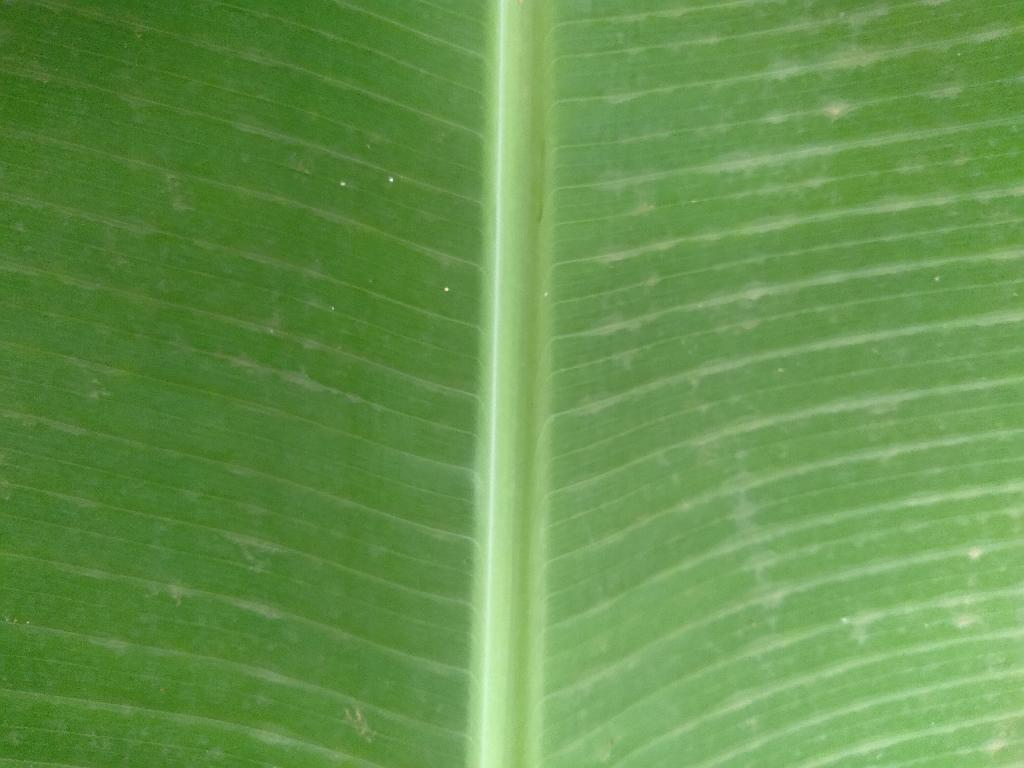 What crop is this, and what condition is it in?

banana, healthy
